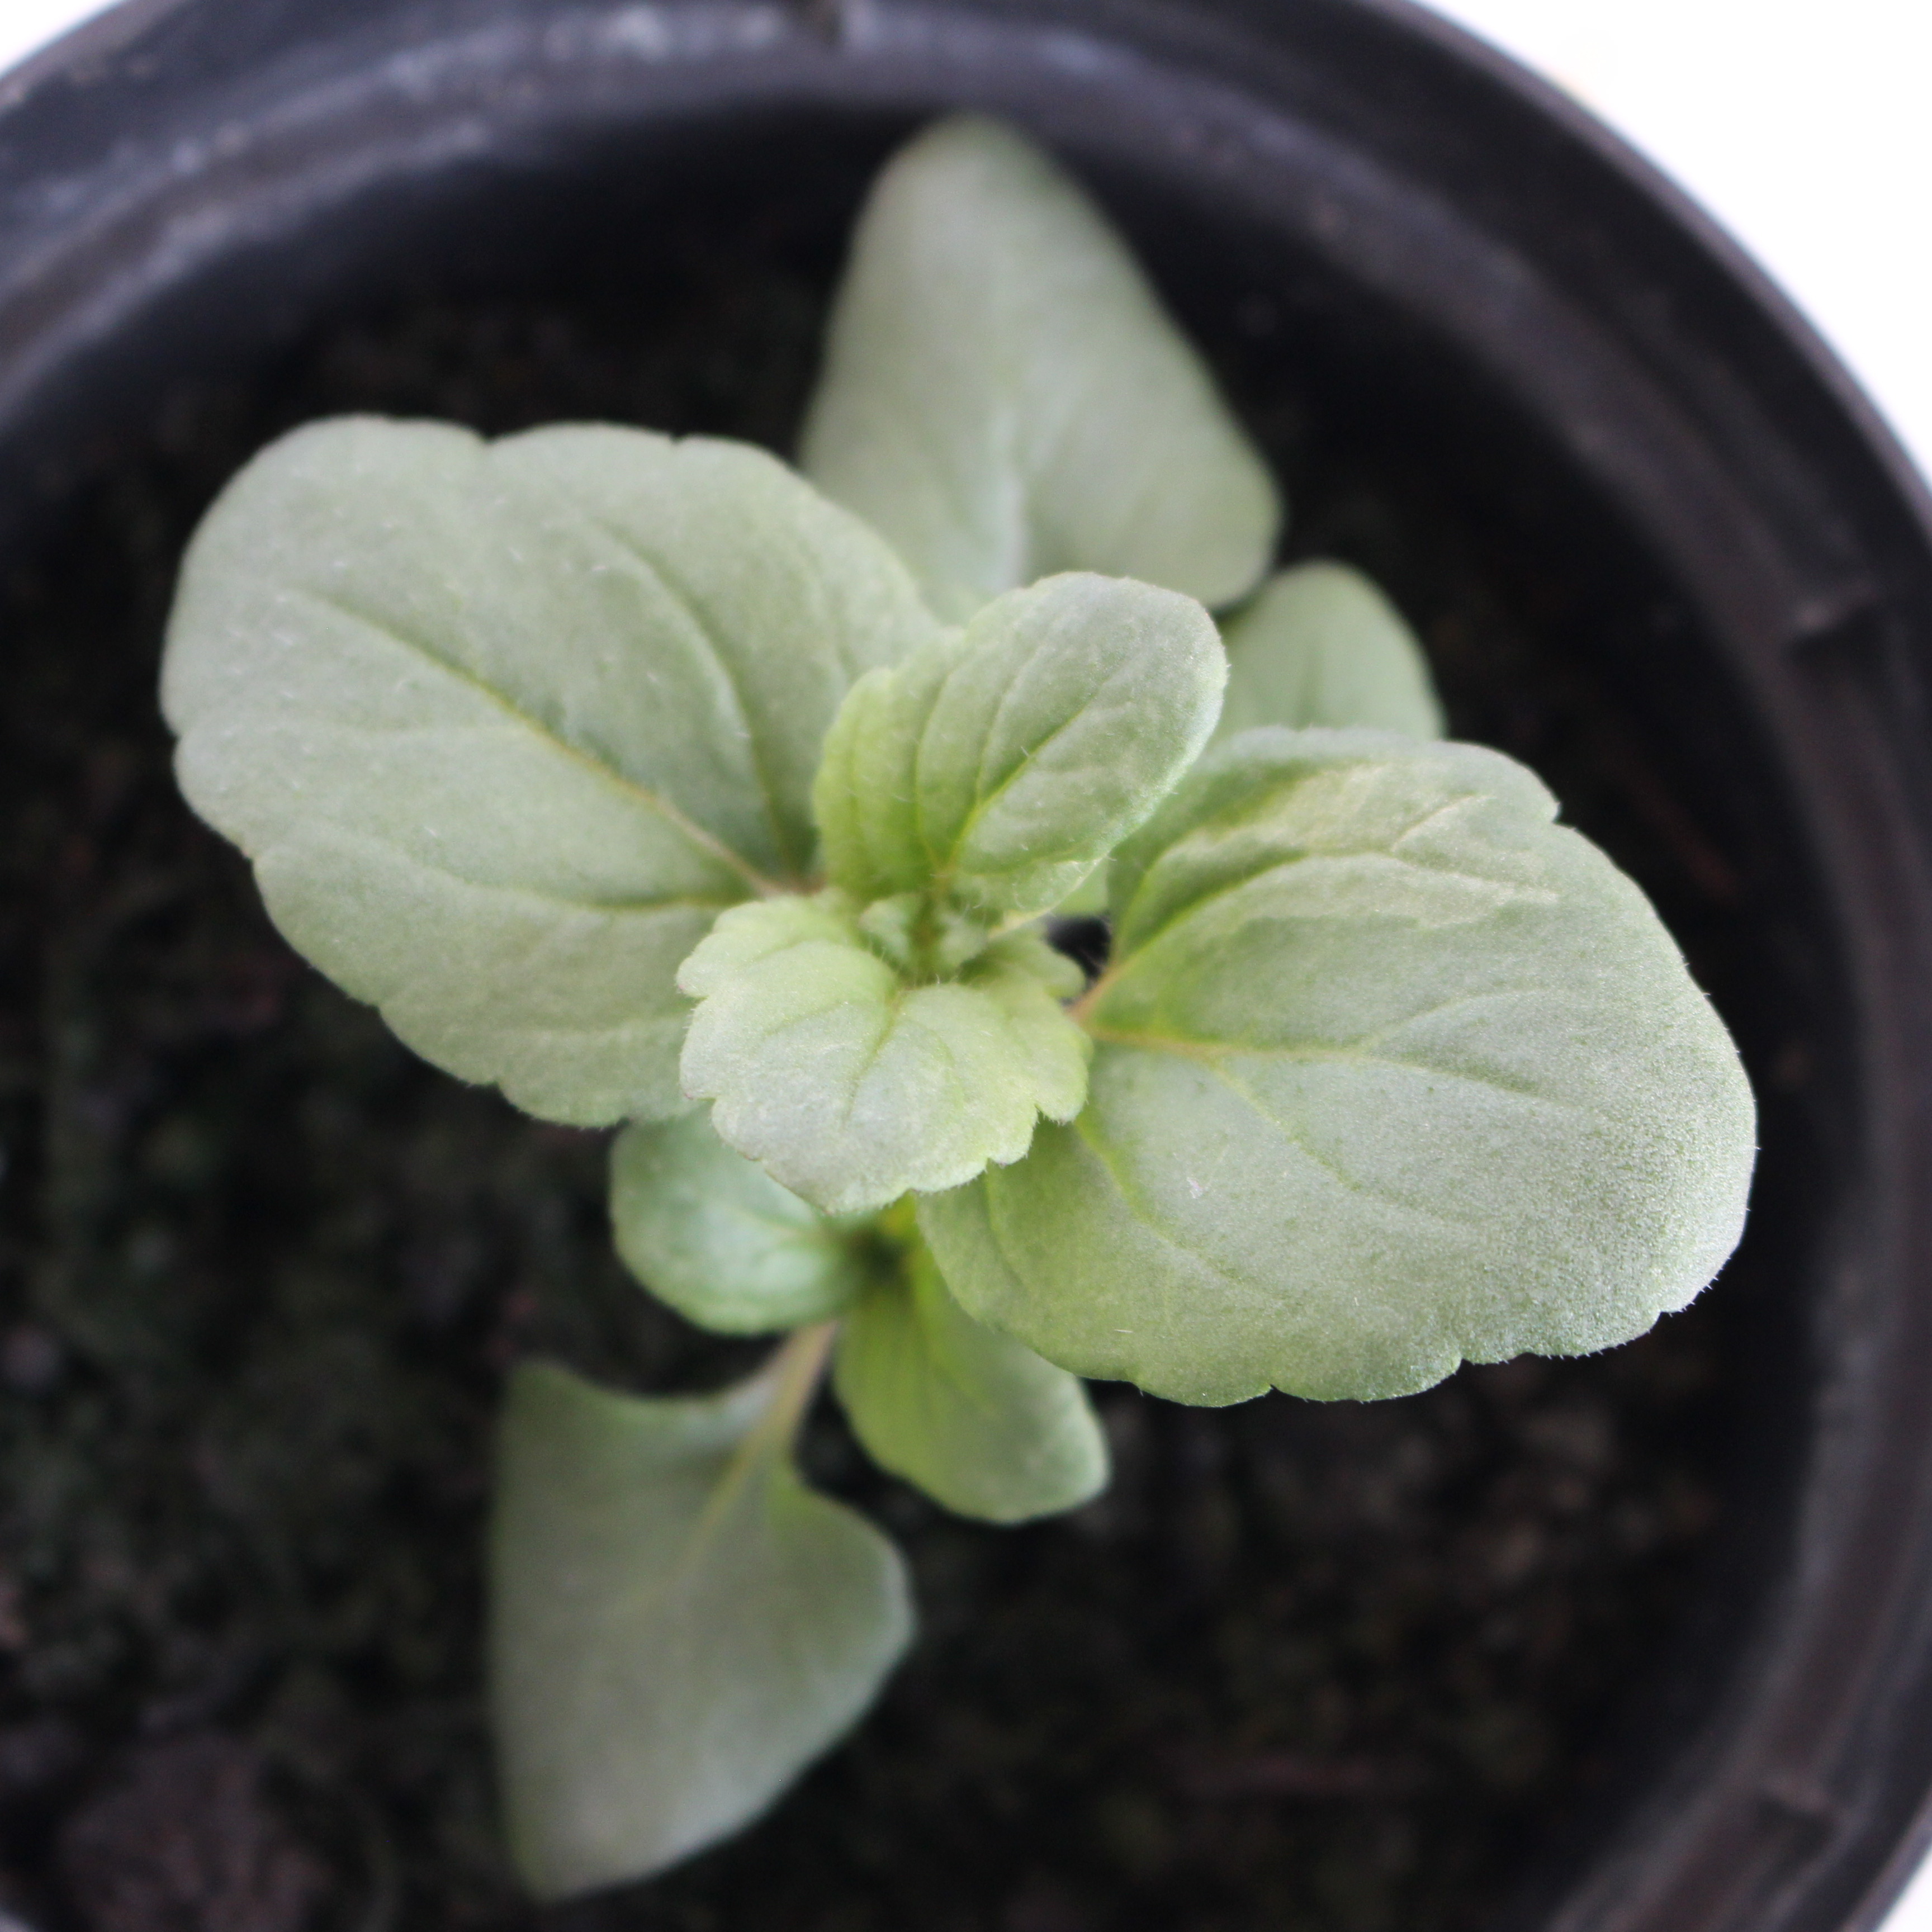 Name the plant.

Veronica persica
